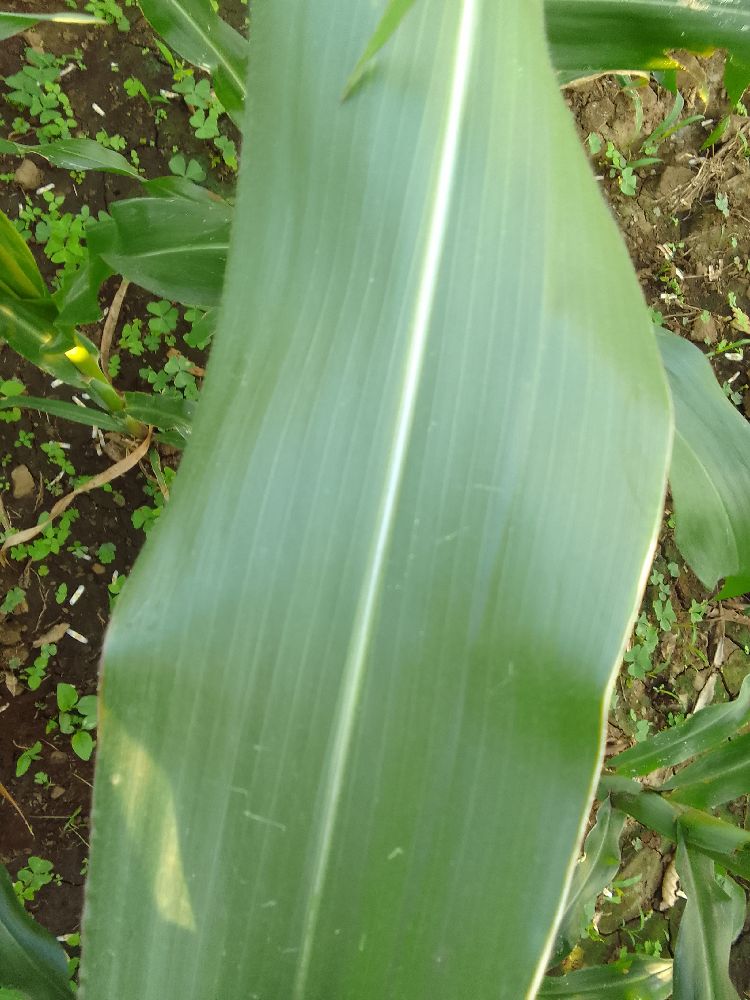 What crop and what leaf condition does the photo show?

maize, healthy
